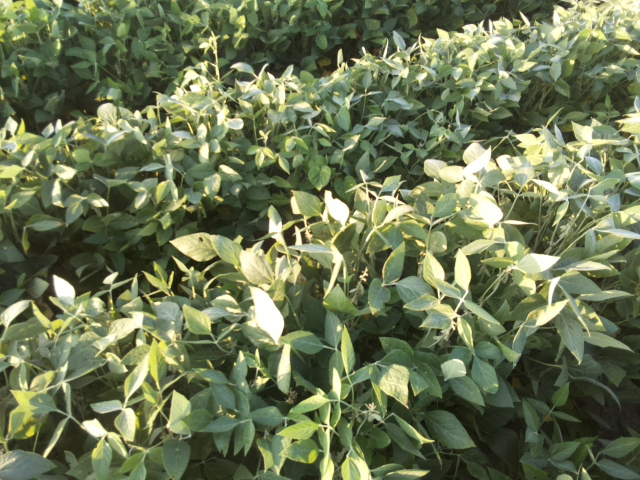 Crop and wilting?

soybean, leaves with no wilting
